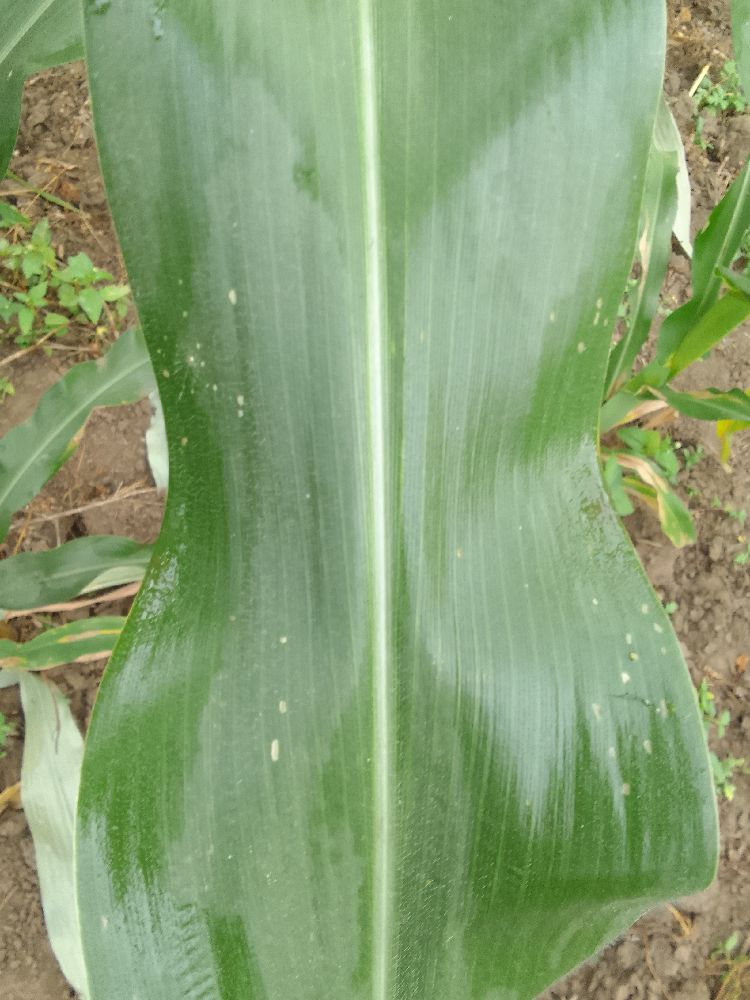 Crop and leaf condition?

maize, healthy
